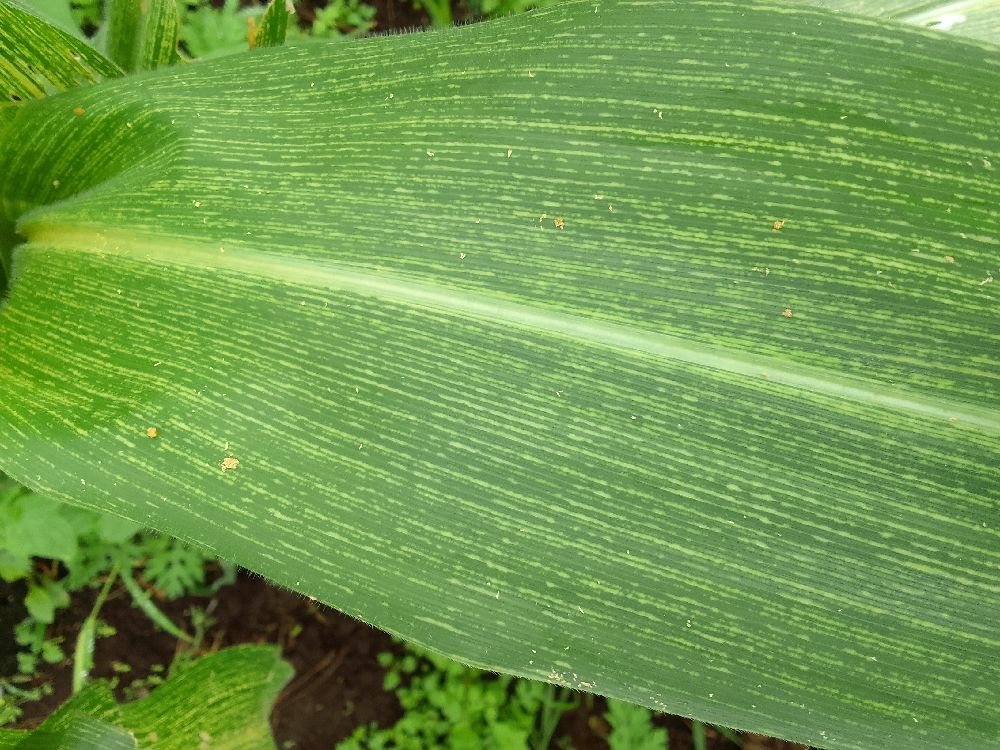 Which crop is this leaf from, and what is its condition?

maize, maize streak virus
